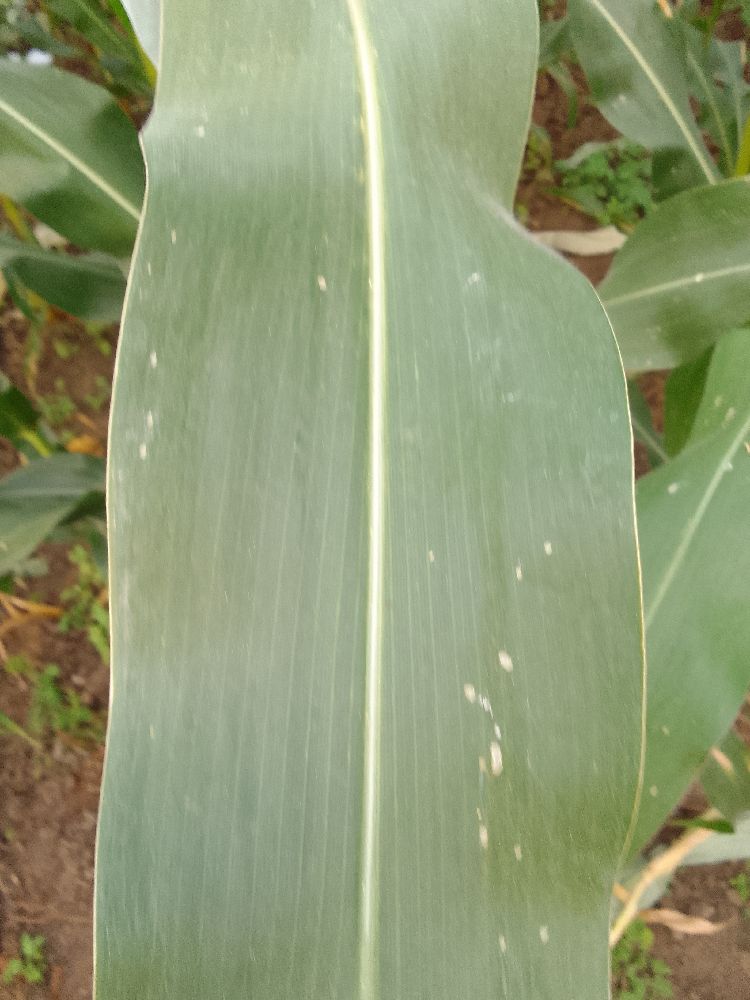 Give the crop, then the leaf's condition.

maize, healthy
